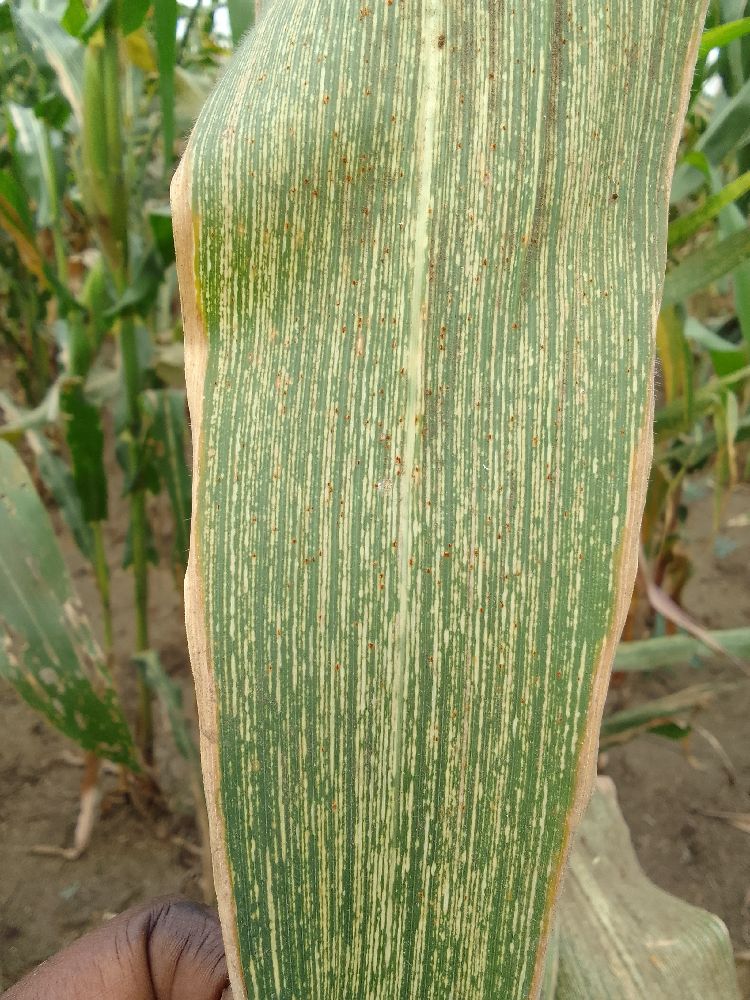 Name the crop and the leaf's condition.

maize, maize streak virus
